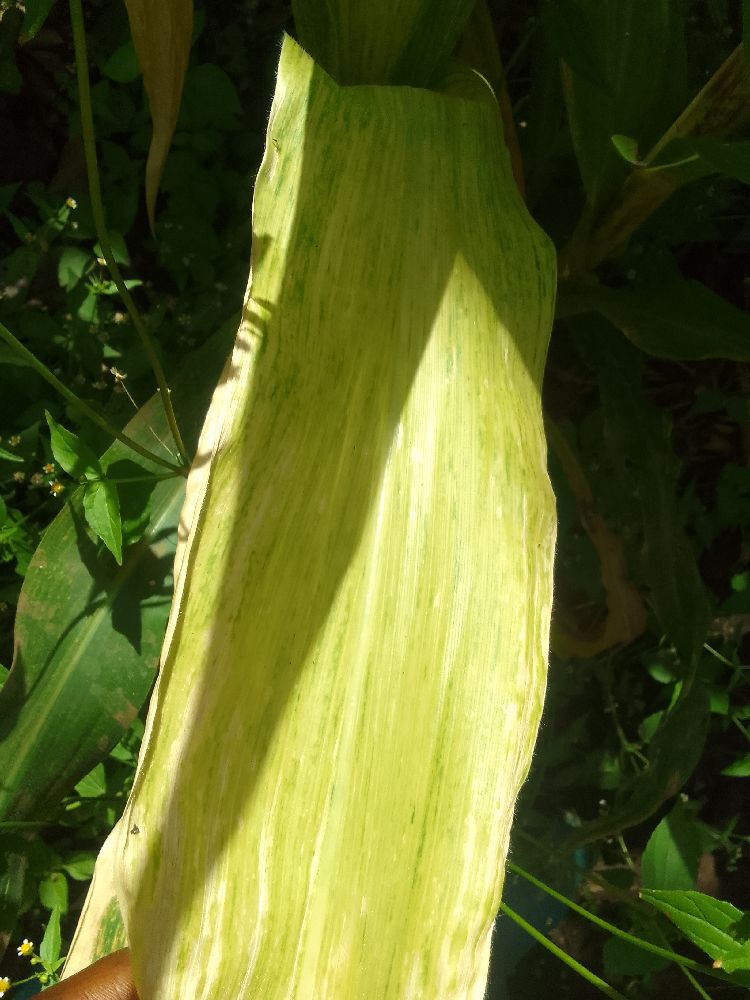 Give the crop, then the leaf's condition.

maize, maize lethal necrosis
